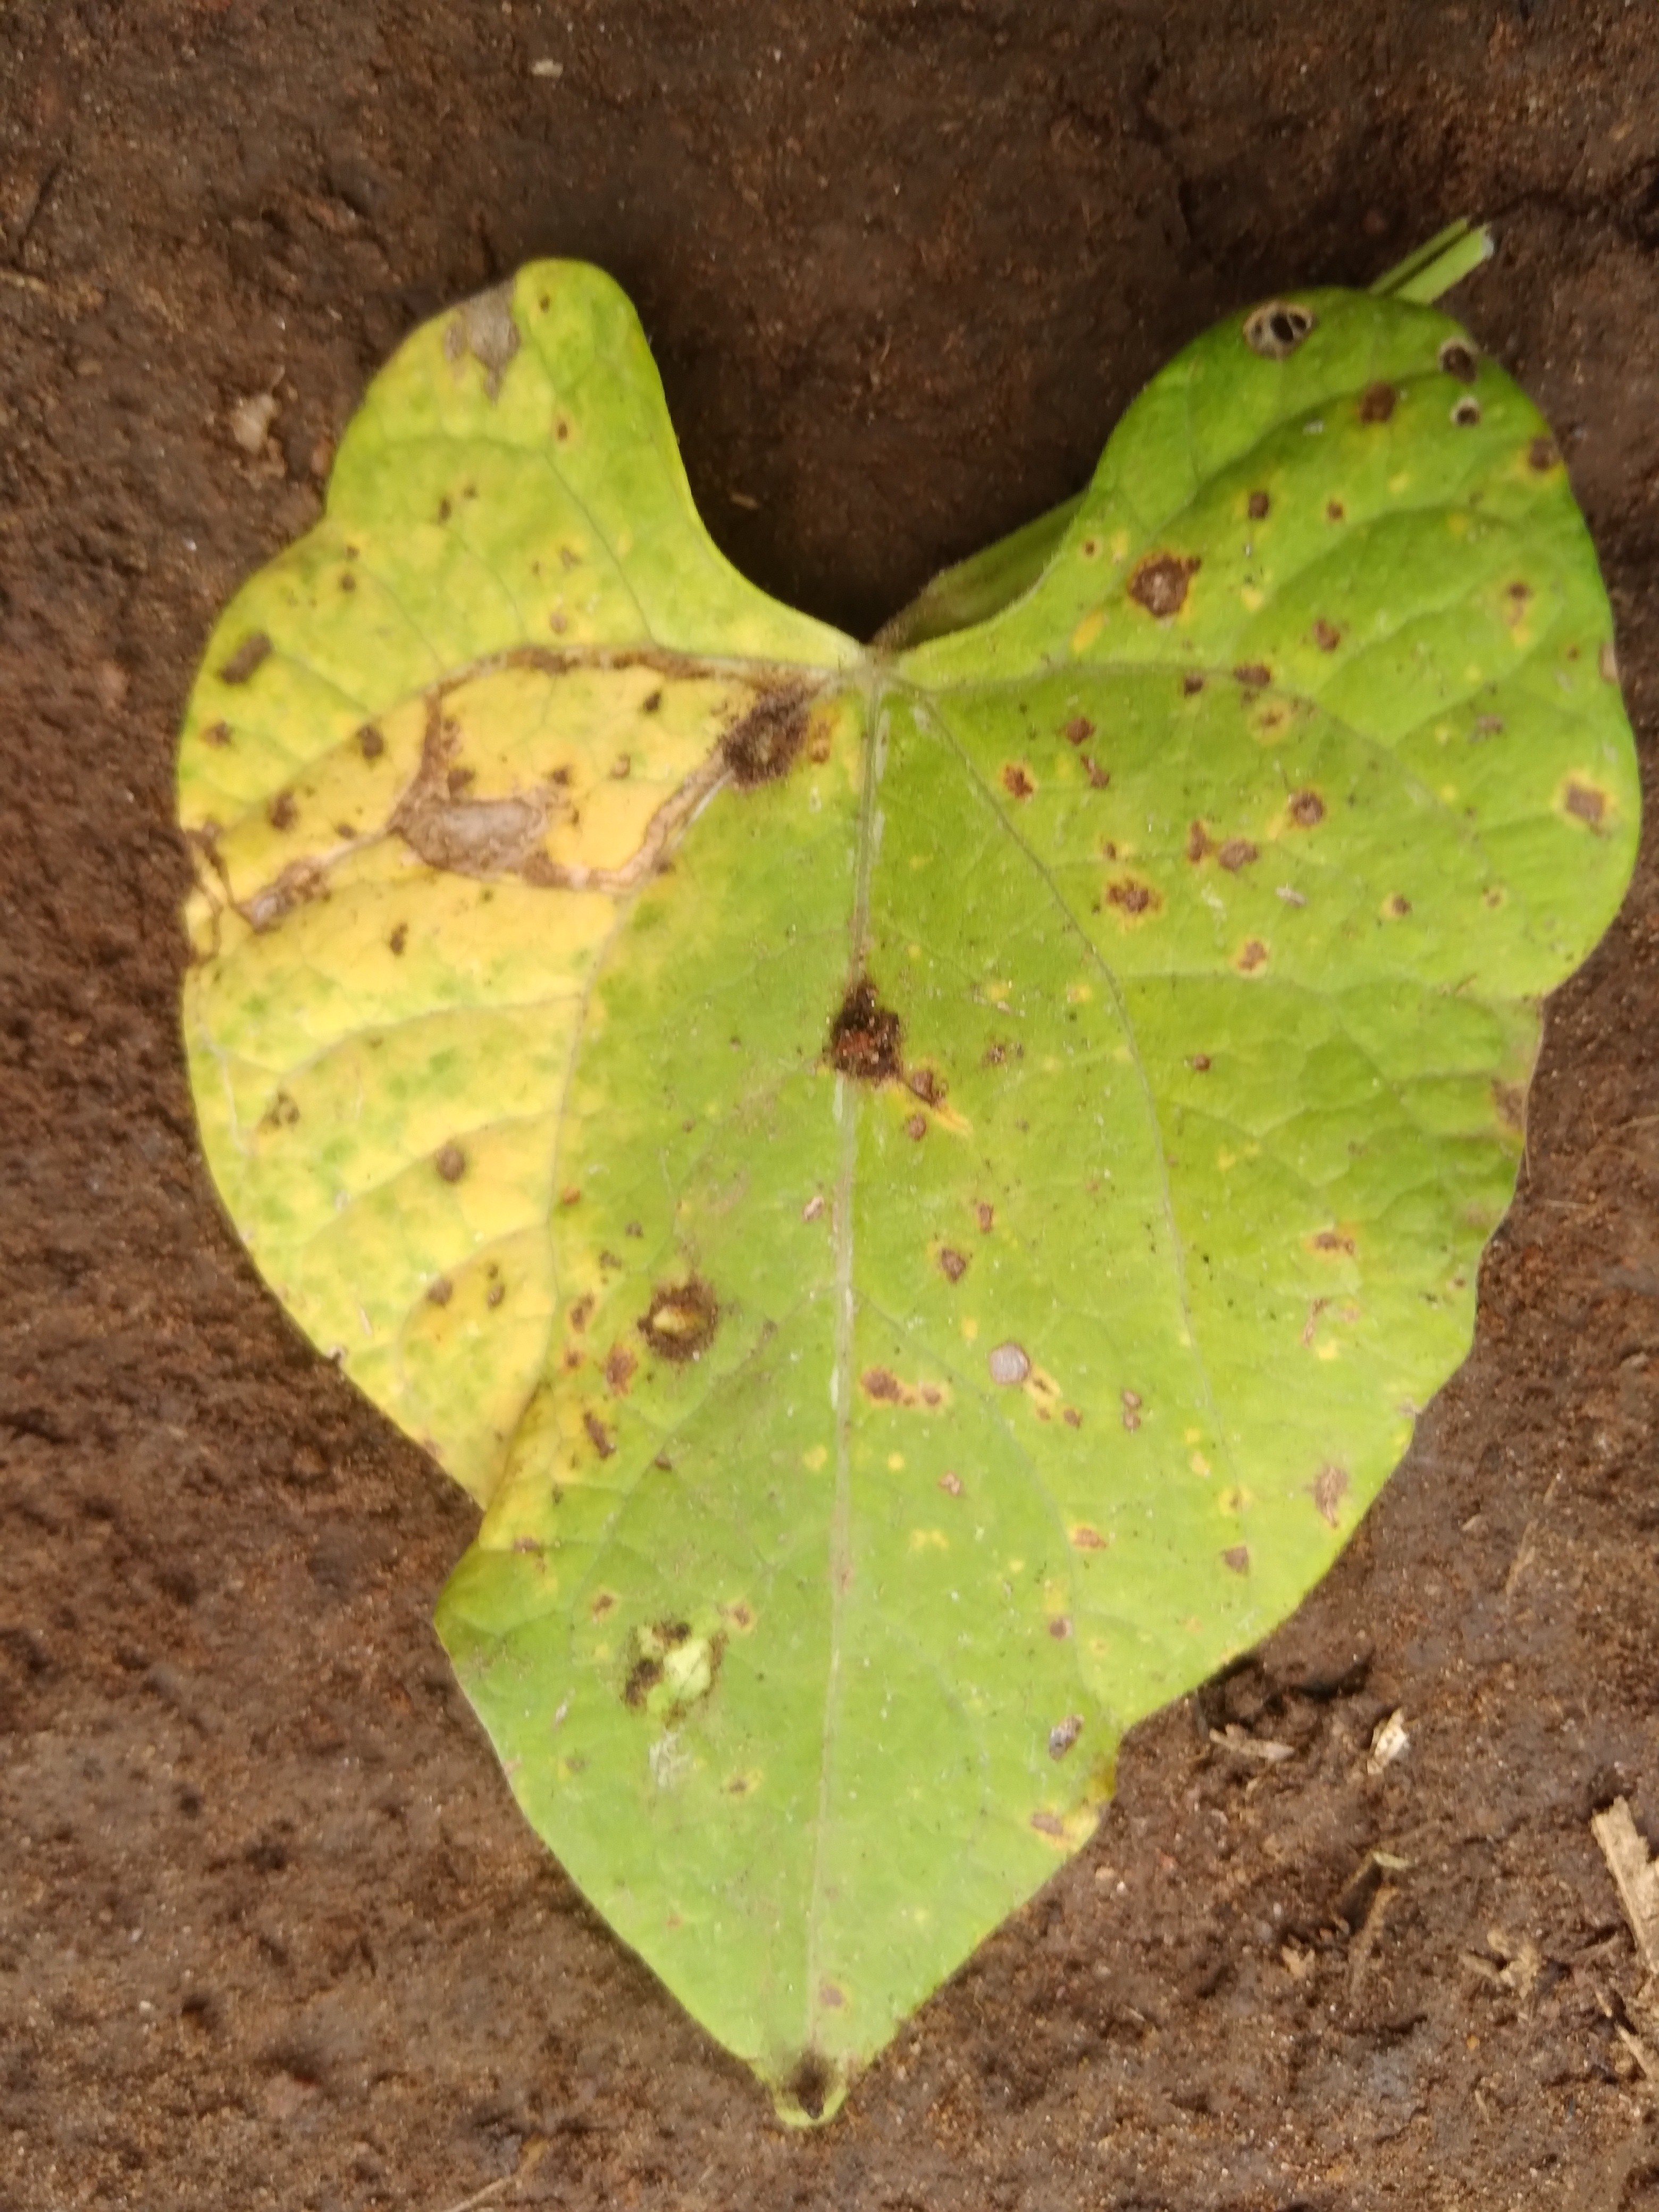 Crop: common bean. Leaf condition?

rust
